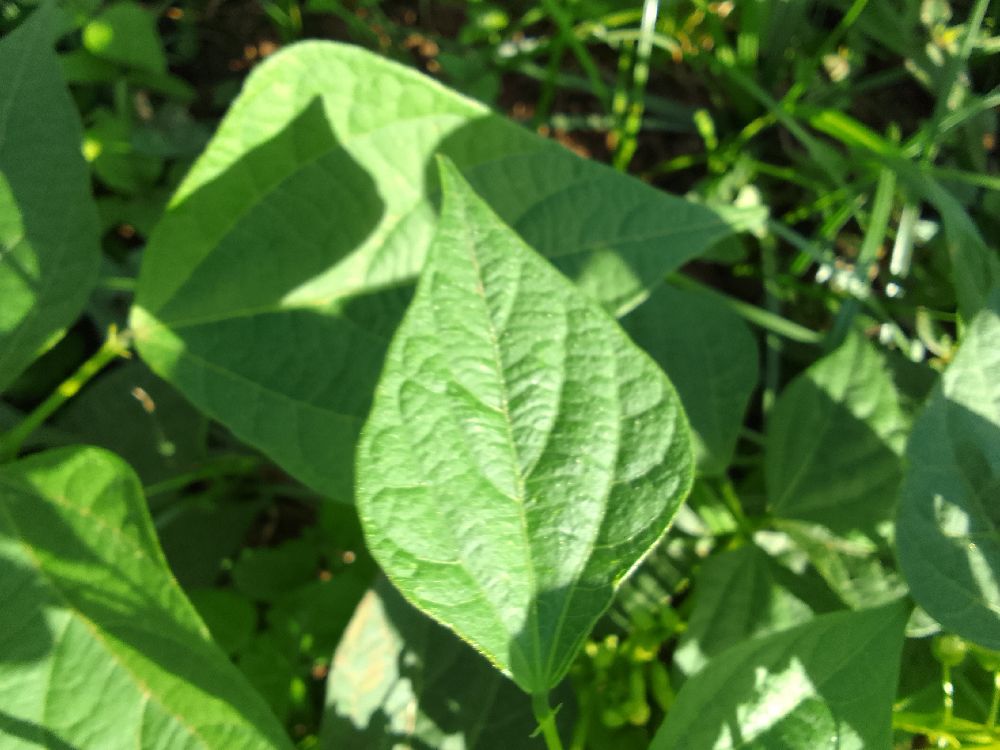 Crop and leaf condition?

common bean, healthy
